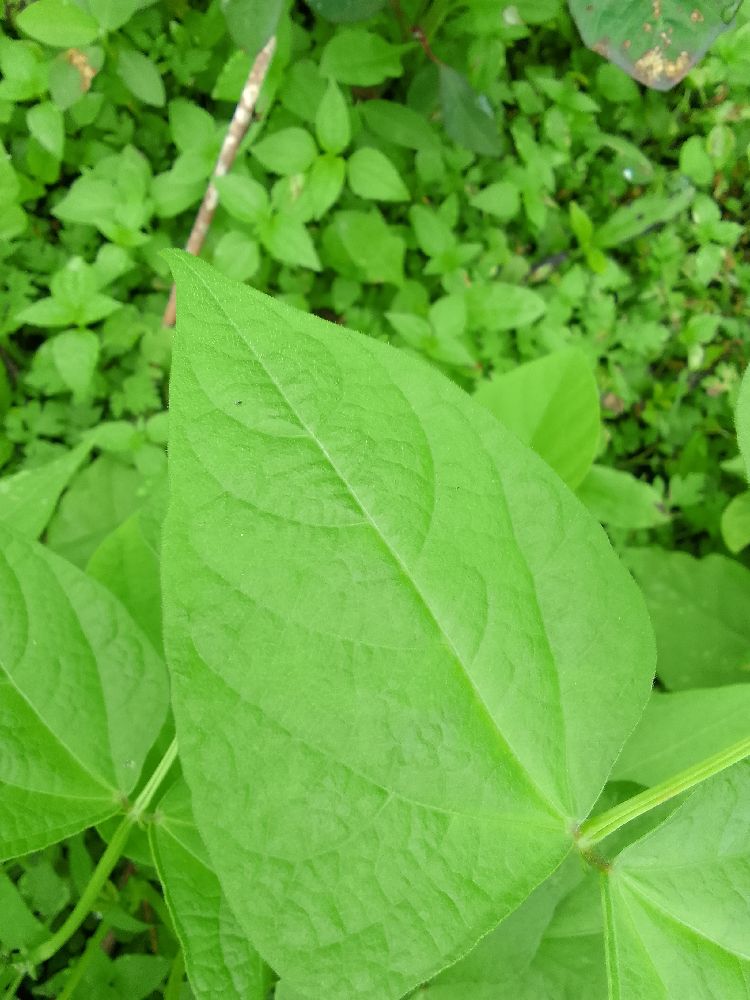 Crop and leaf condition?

common bean, healthy
